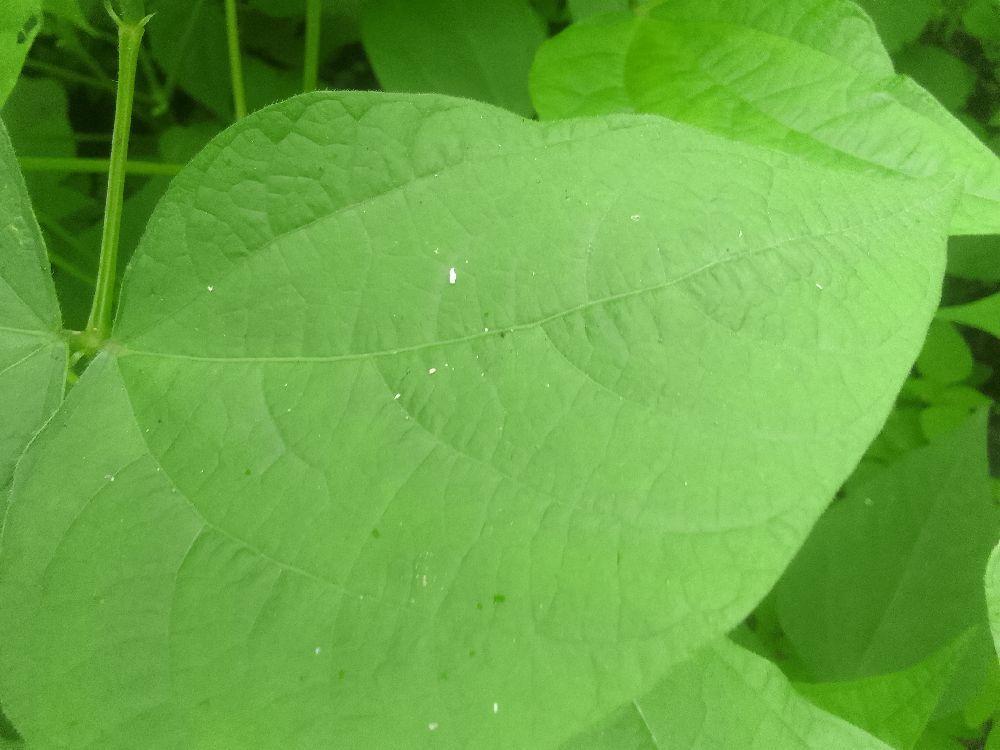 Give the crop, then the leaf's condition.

common bean, healthy
